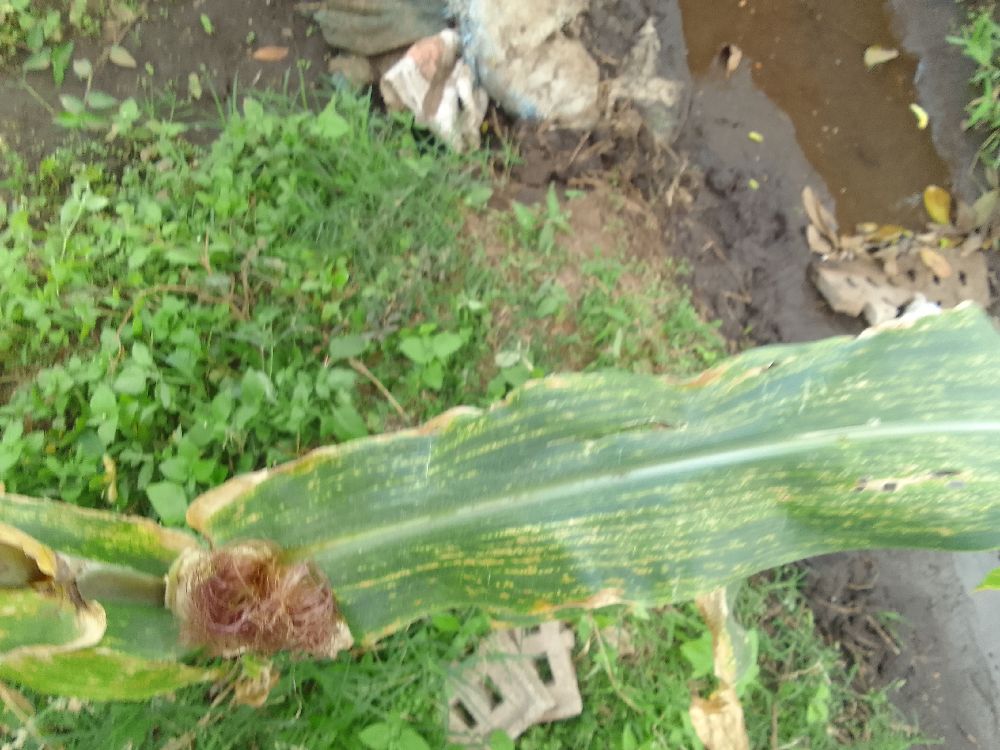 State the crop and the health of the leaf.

maize, maize lethal necrosis
